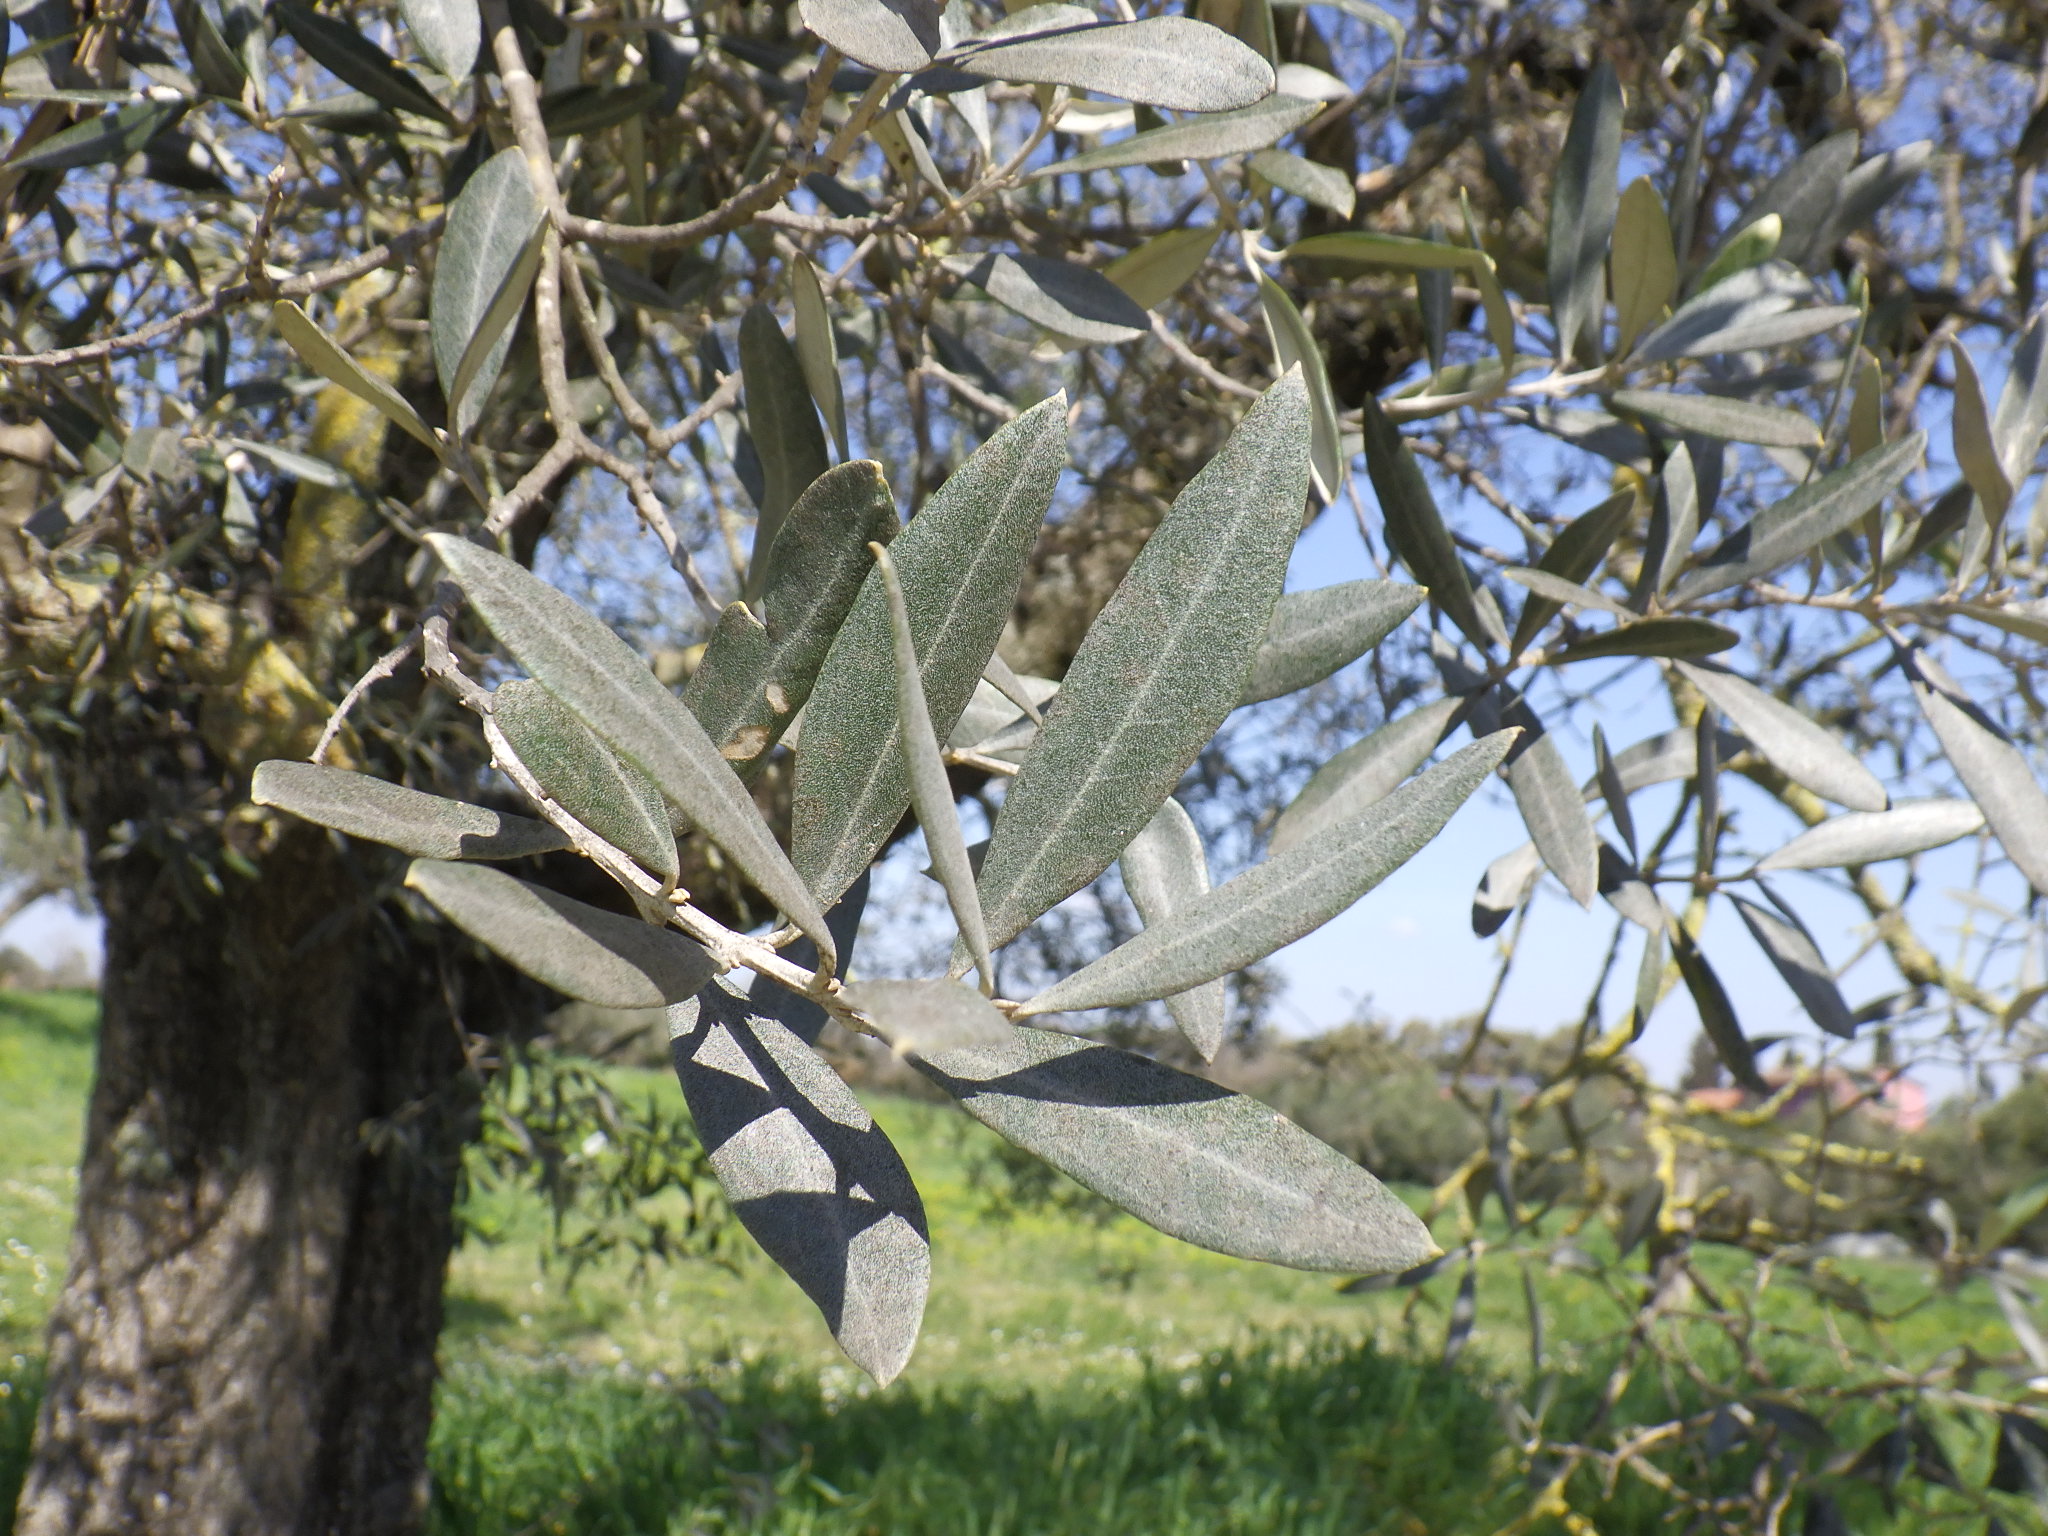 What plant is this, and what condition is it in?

olive, healthy
